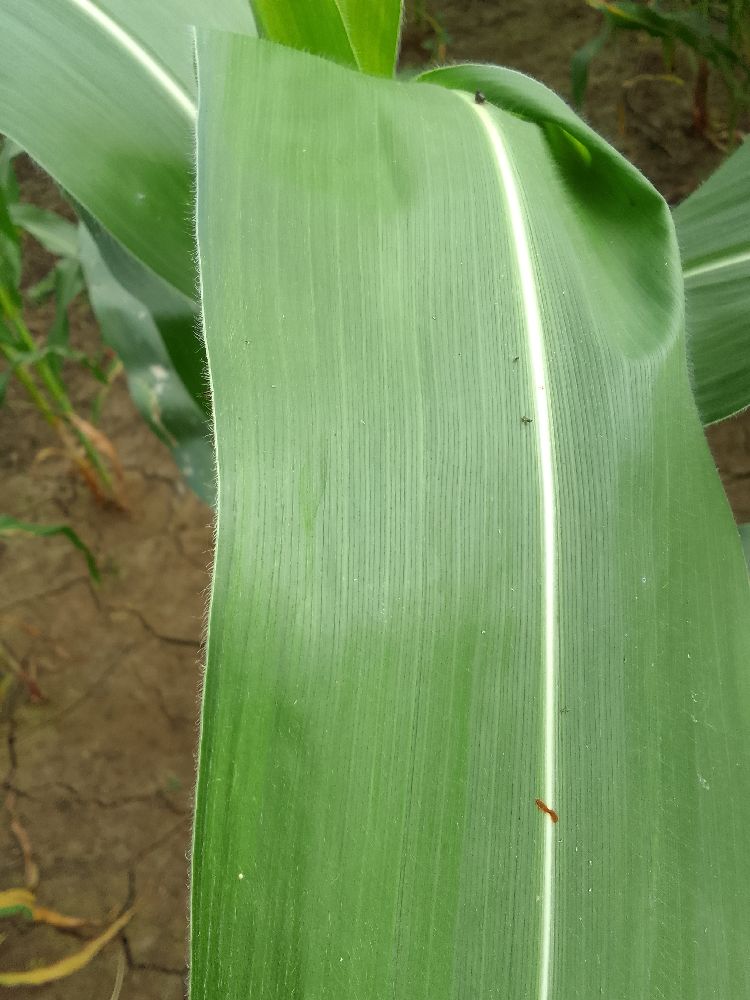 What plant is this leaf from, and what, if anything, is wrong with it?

maize, healthy
